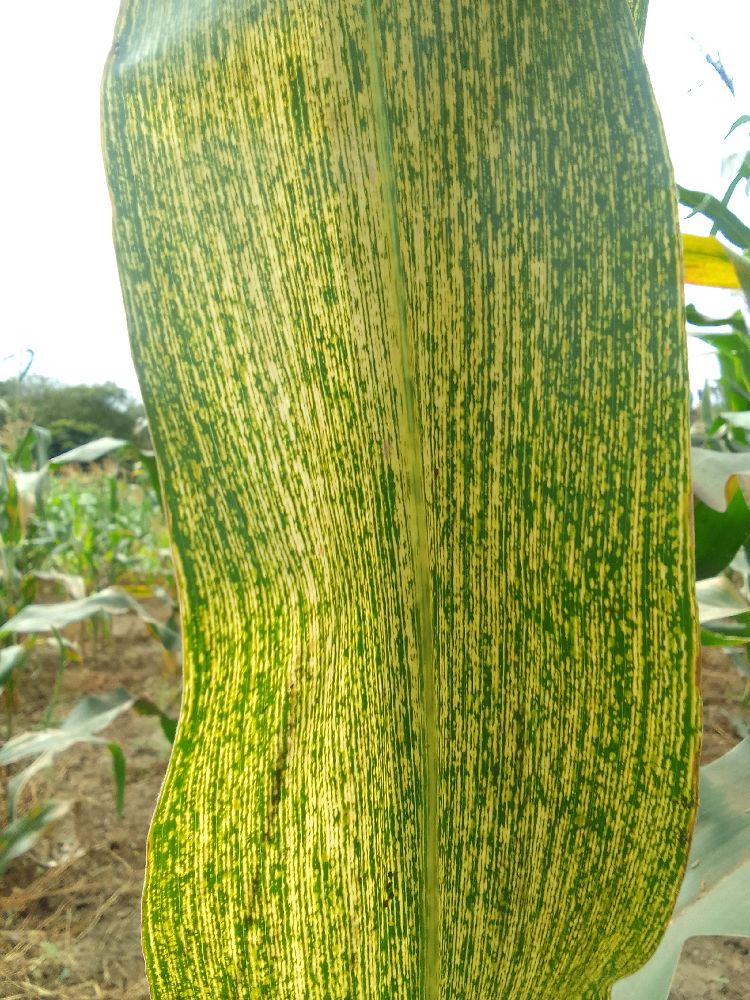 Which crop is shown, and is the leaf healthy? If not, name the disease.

maize, maize streak virus
